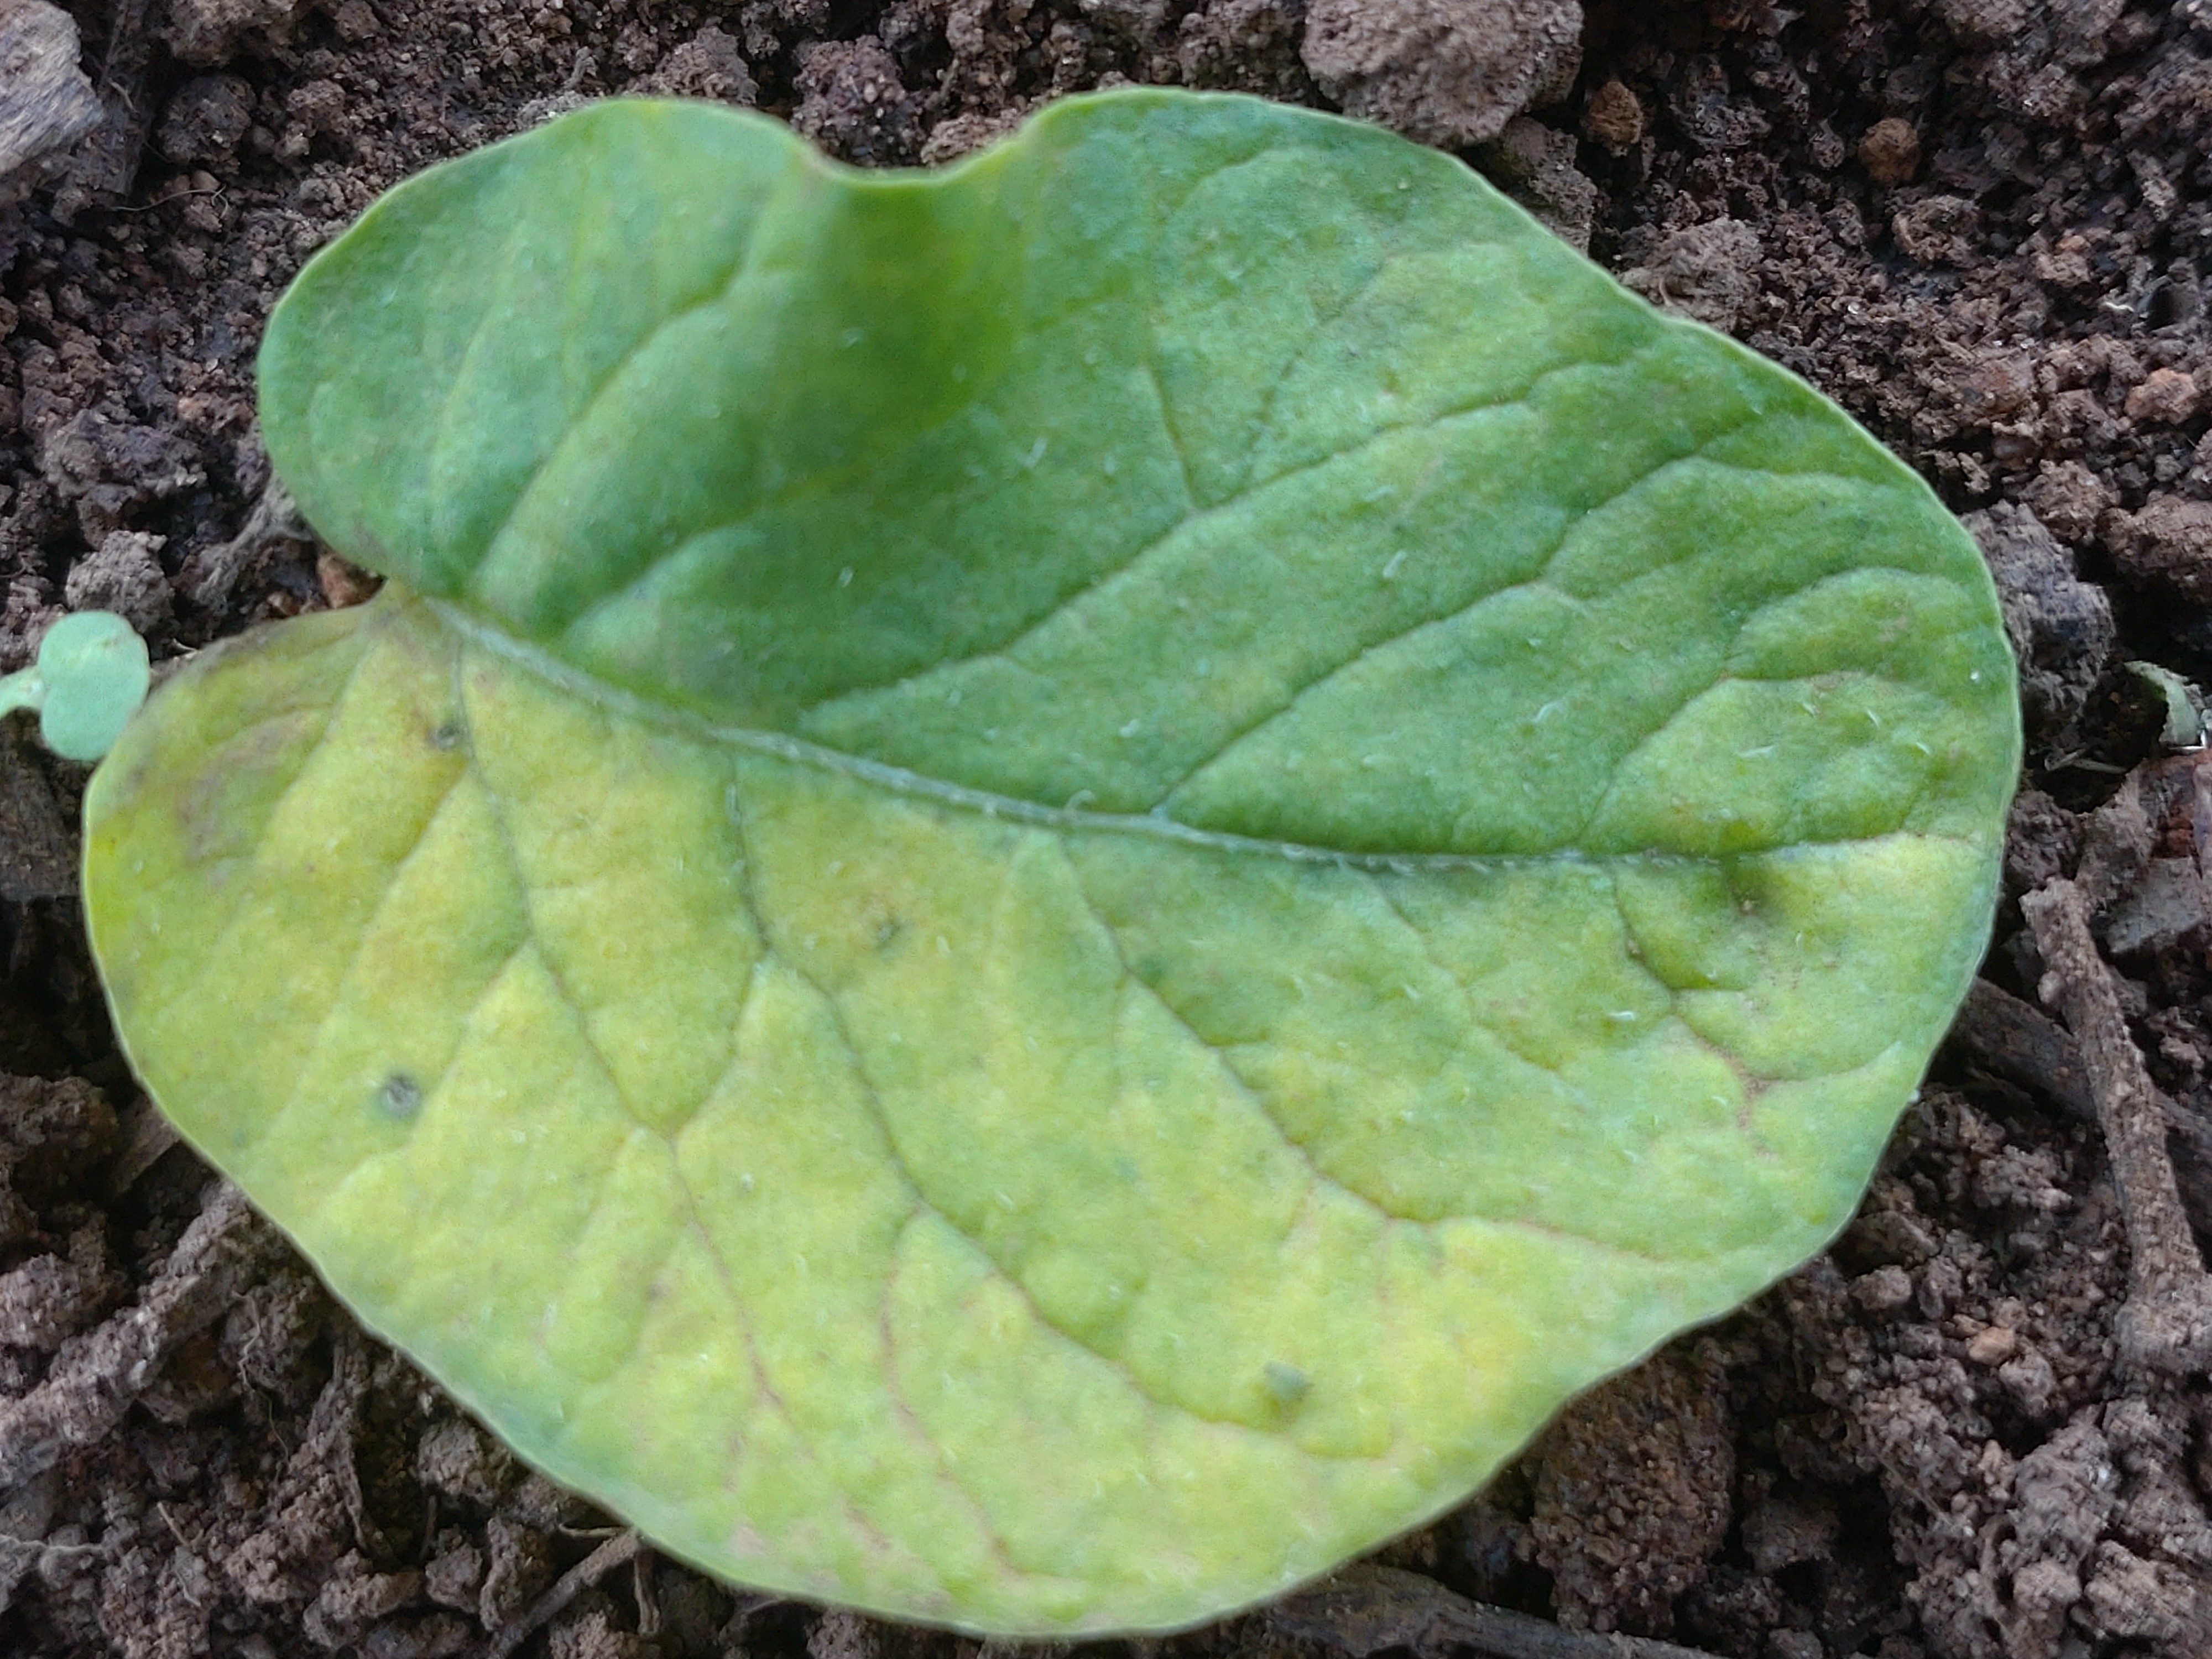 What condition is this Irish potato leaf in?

late blight
